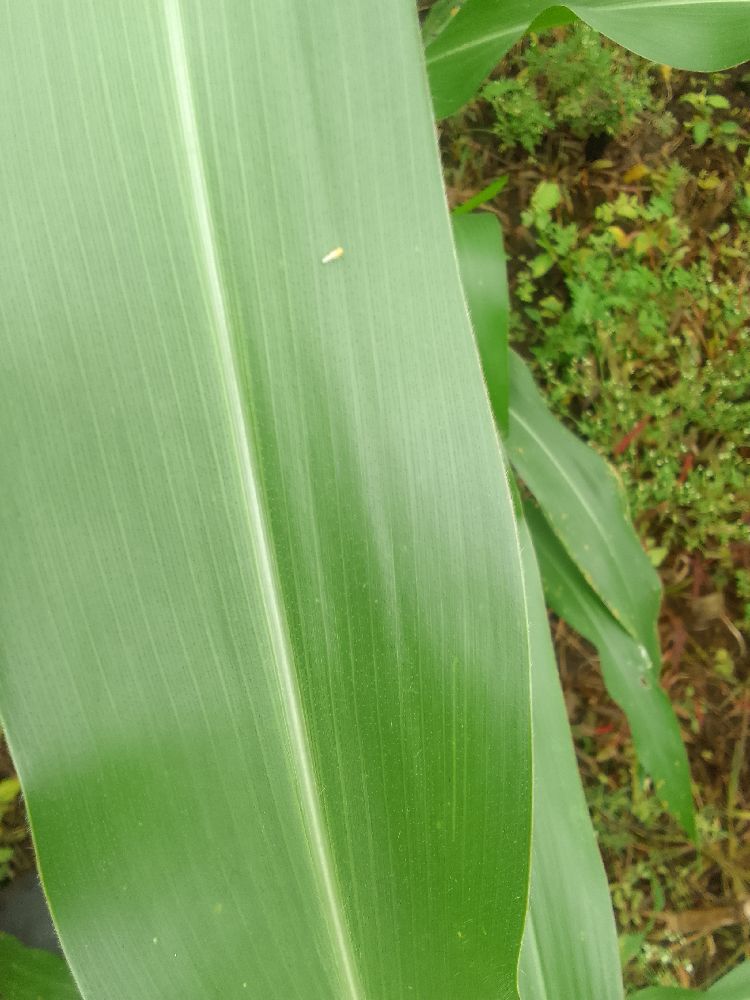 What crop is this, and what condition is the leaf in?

maize, healthy
